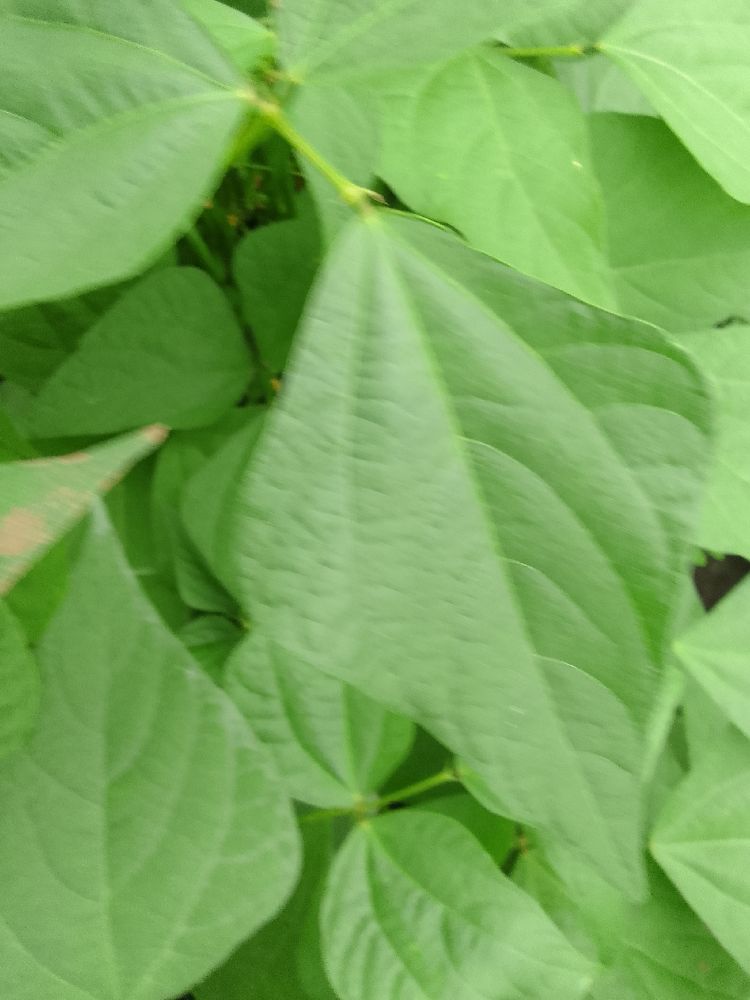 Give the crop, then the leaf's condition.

common bean, healthy
